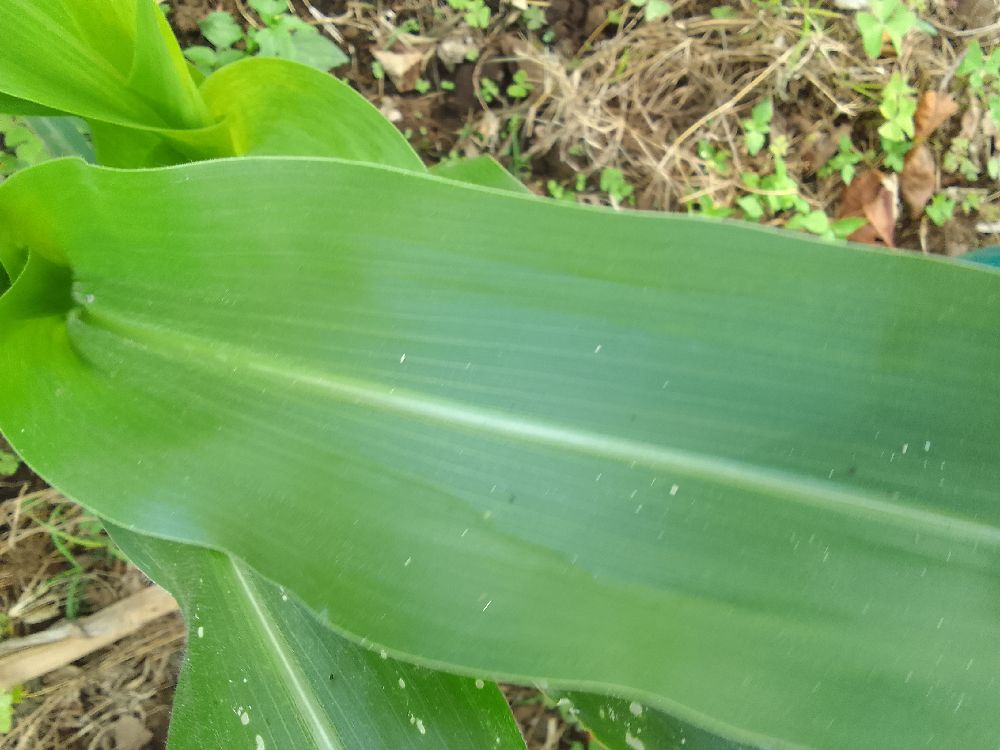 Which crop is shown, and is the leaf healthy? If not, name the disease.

maize, healthy
